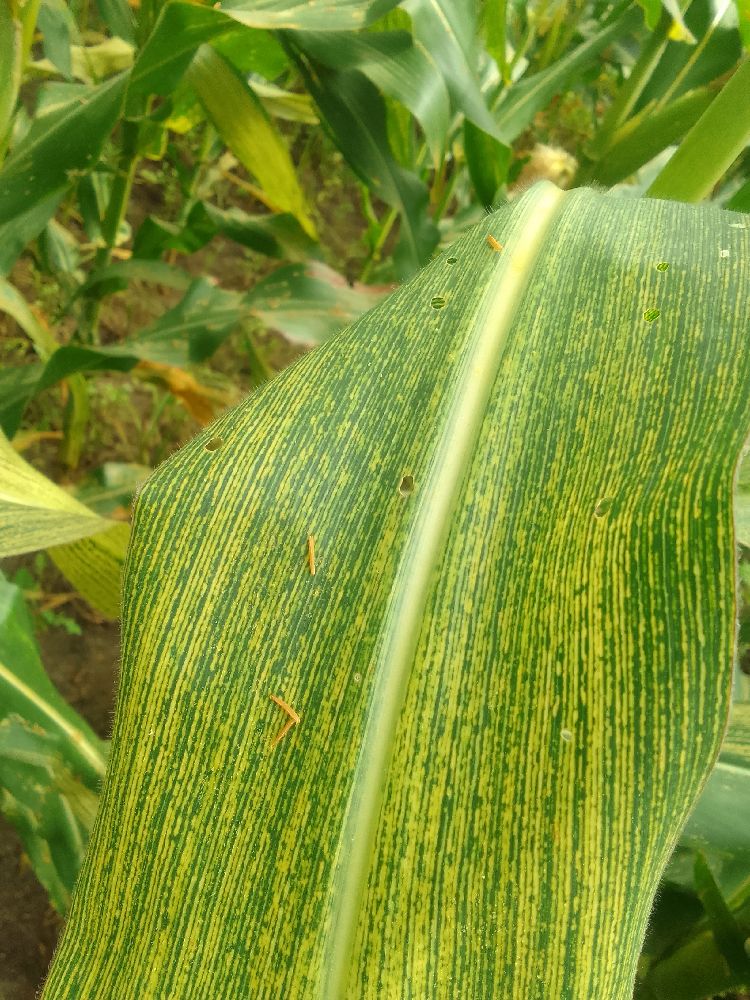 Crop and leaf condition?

maize, maize streak virus
